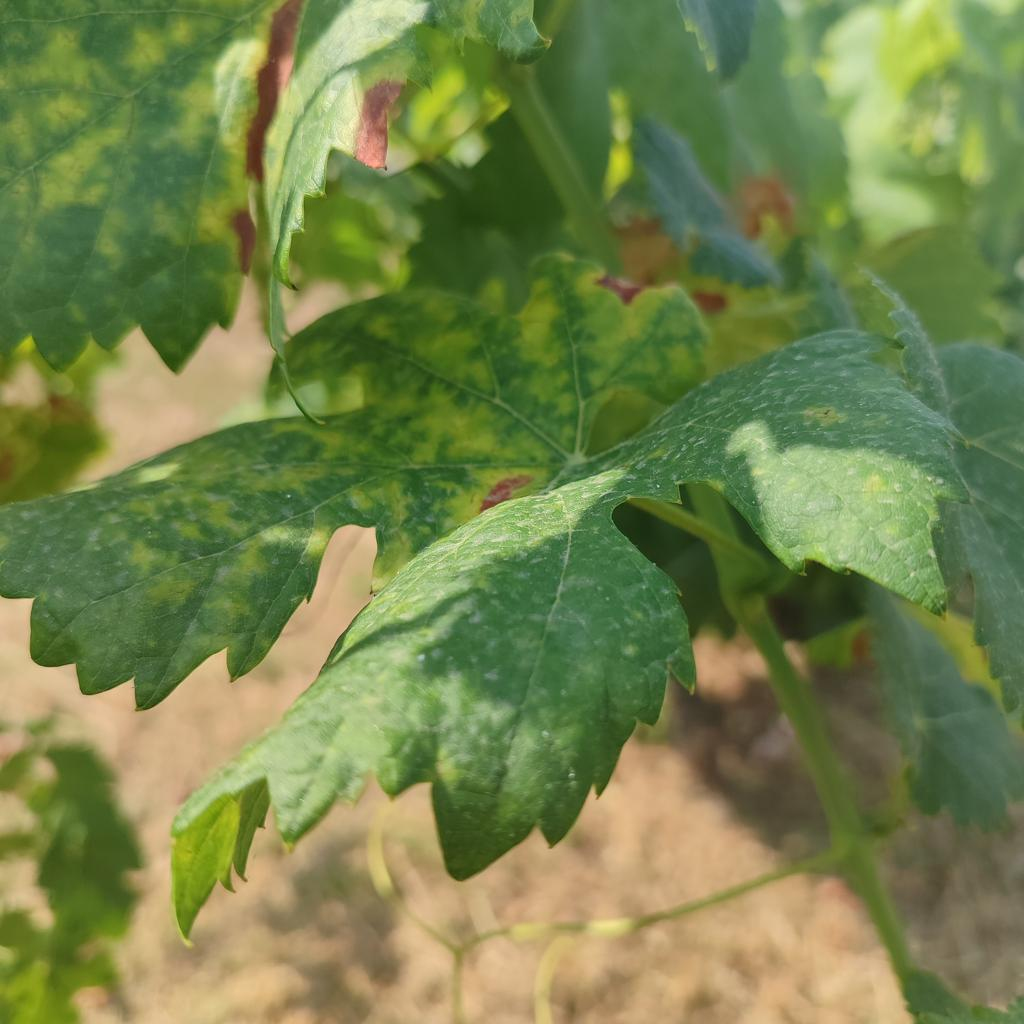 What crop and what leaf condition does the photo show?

grapevine, esca complex
